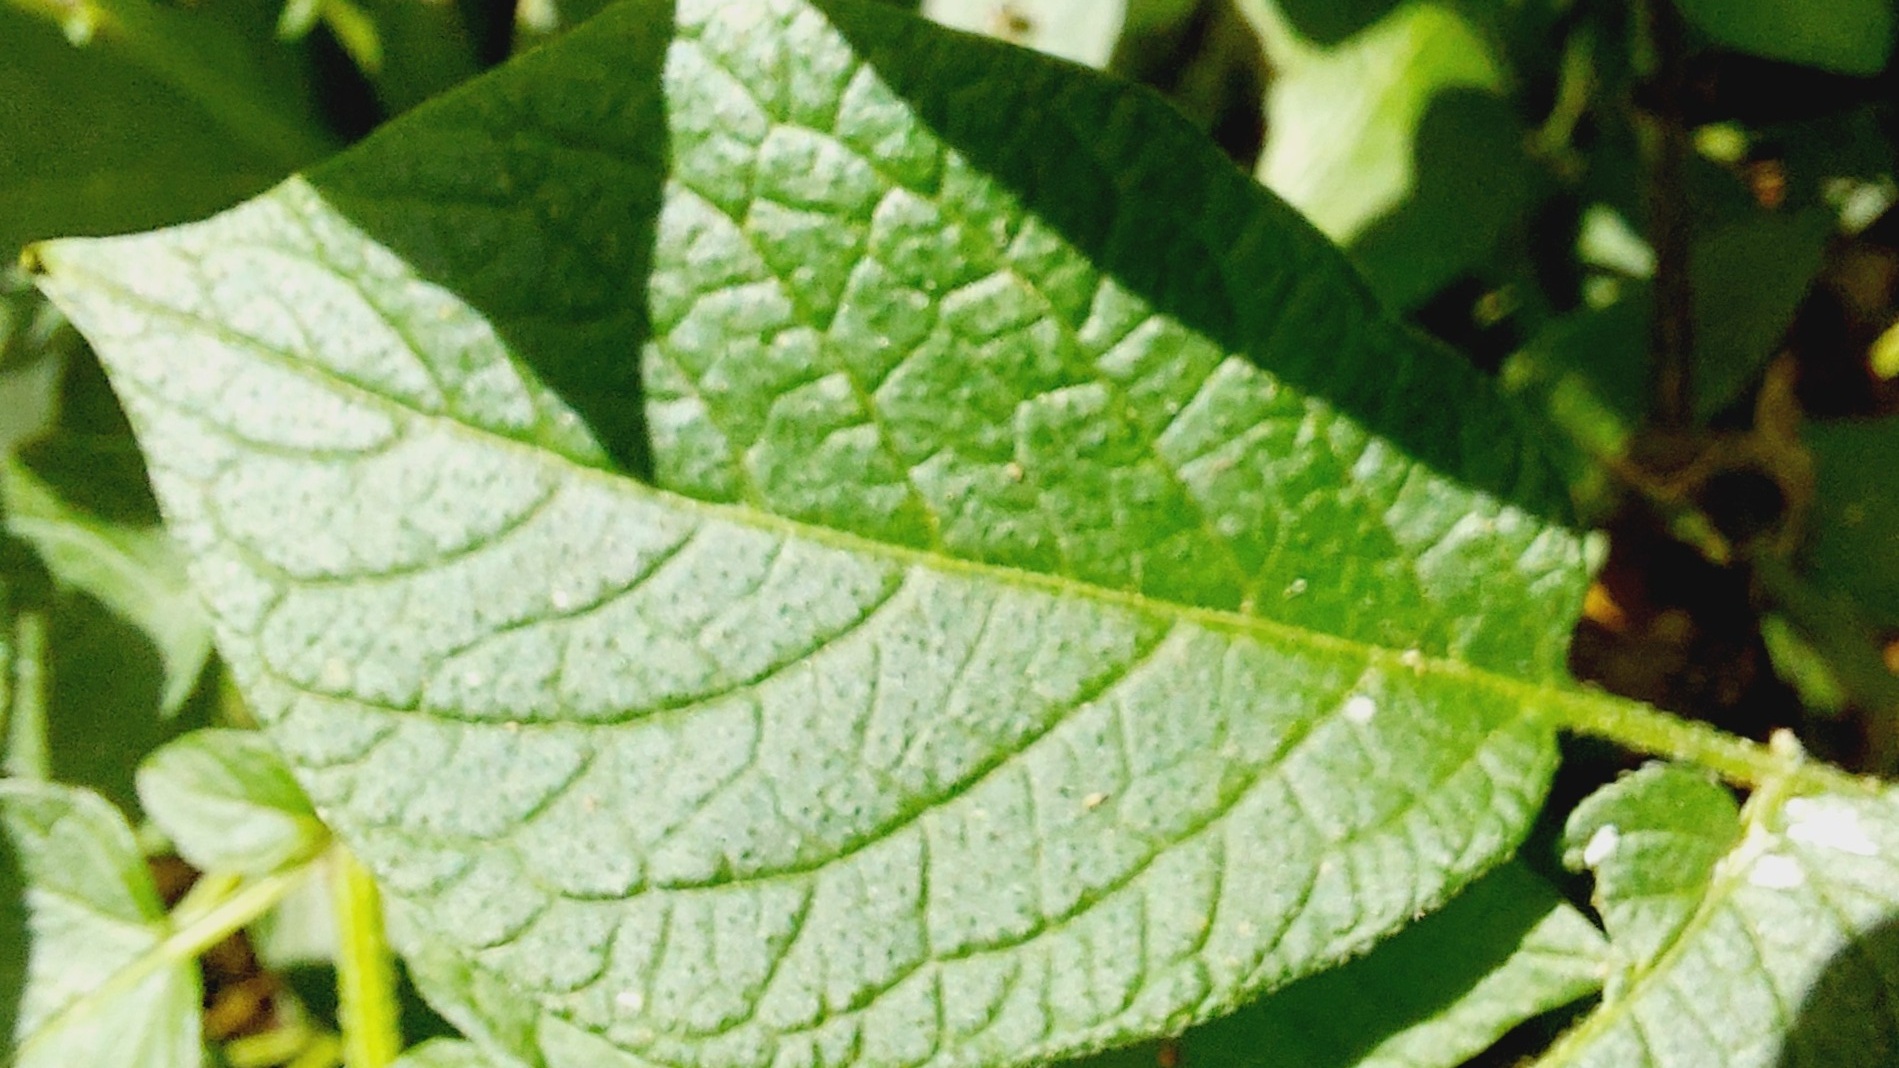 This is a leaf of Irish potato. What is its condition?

healthy
